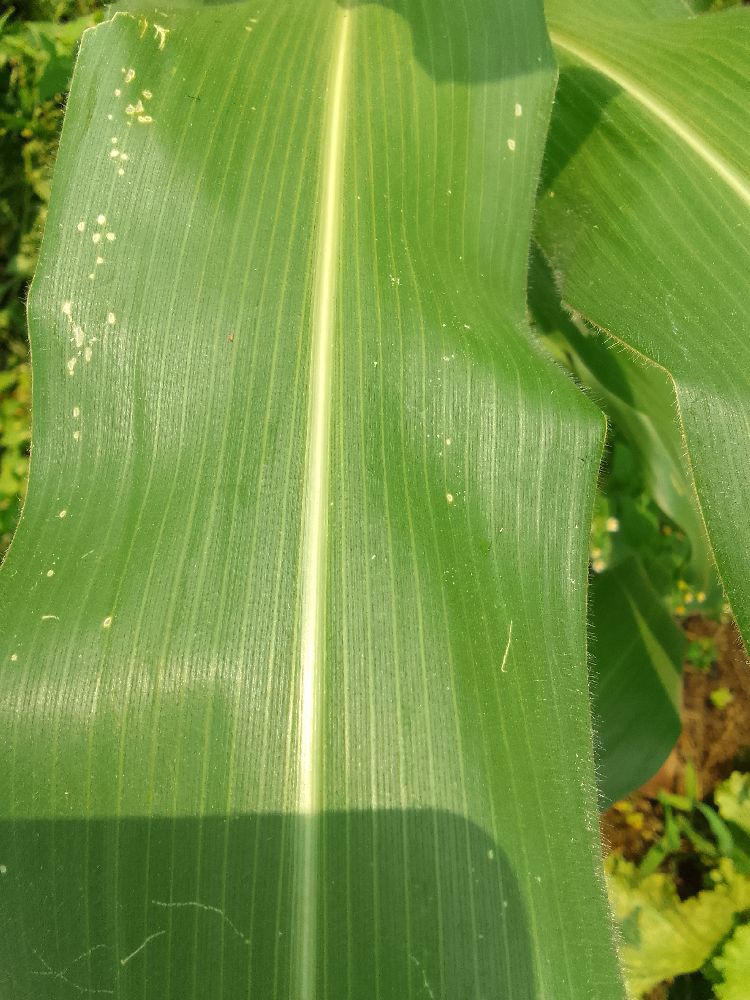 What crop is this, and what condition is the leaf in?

maize, healthy
